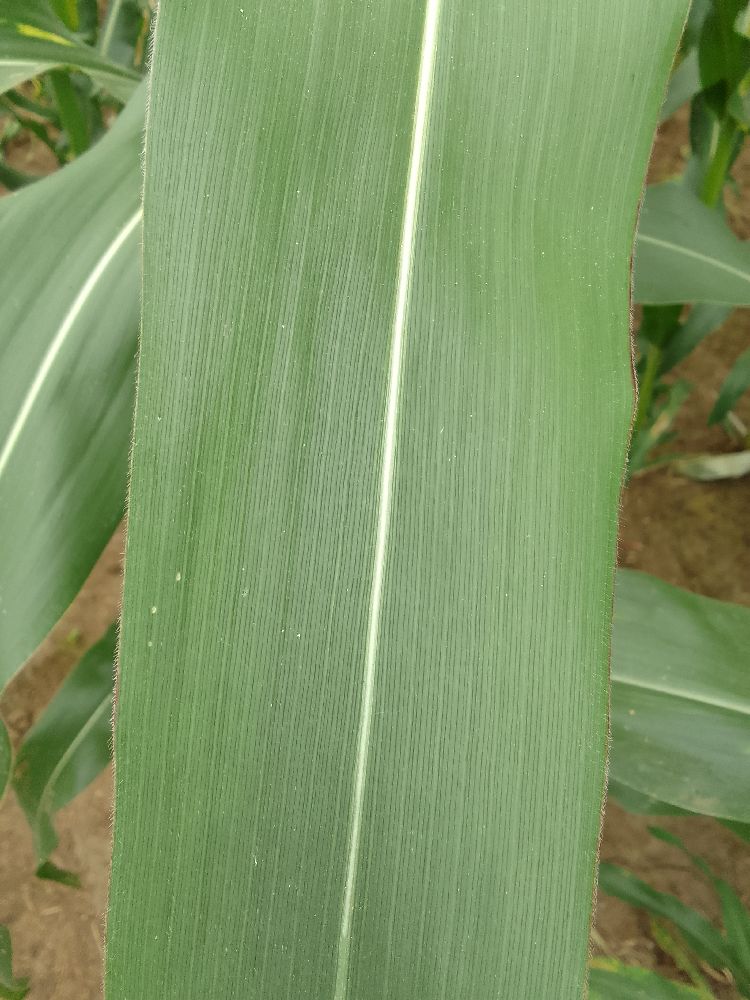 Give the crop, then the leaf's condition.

maize, healthy
